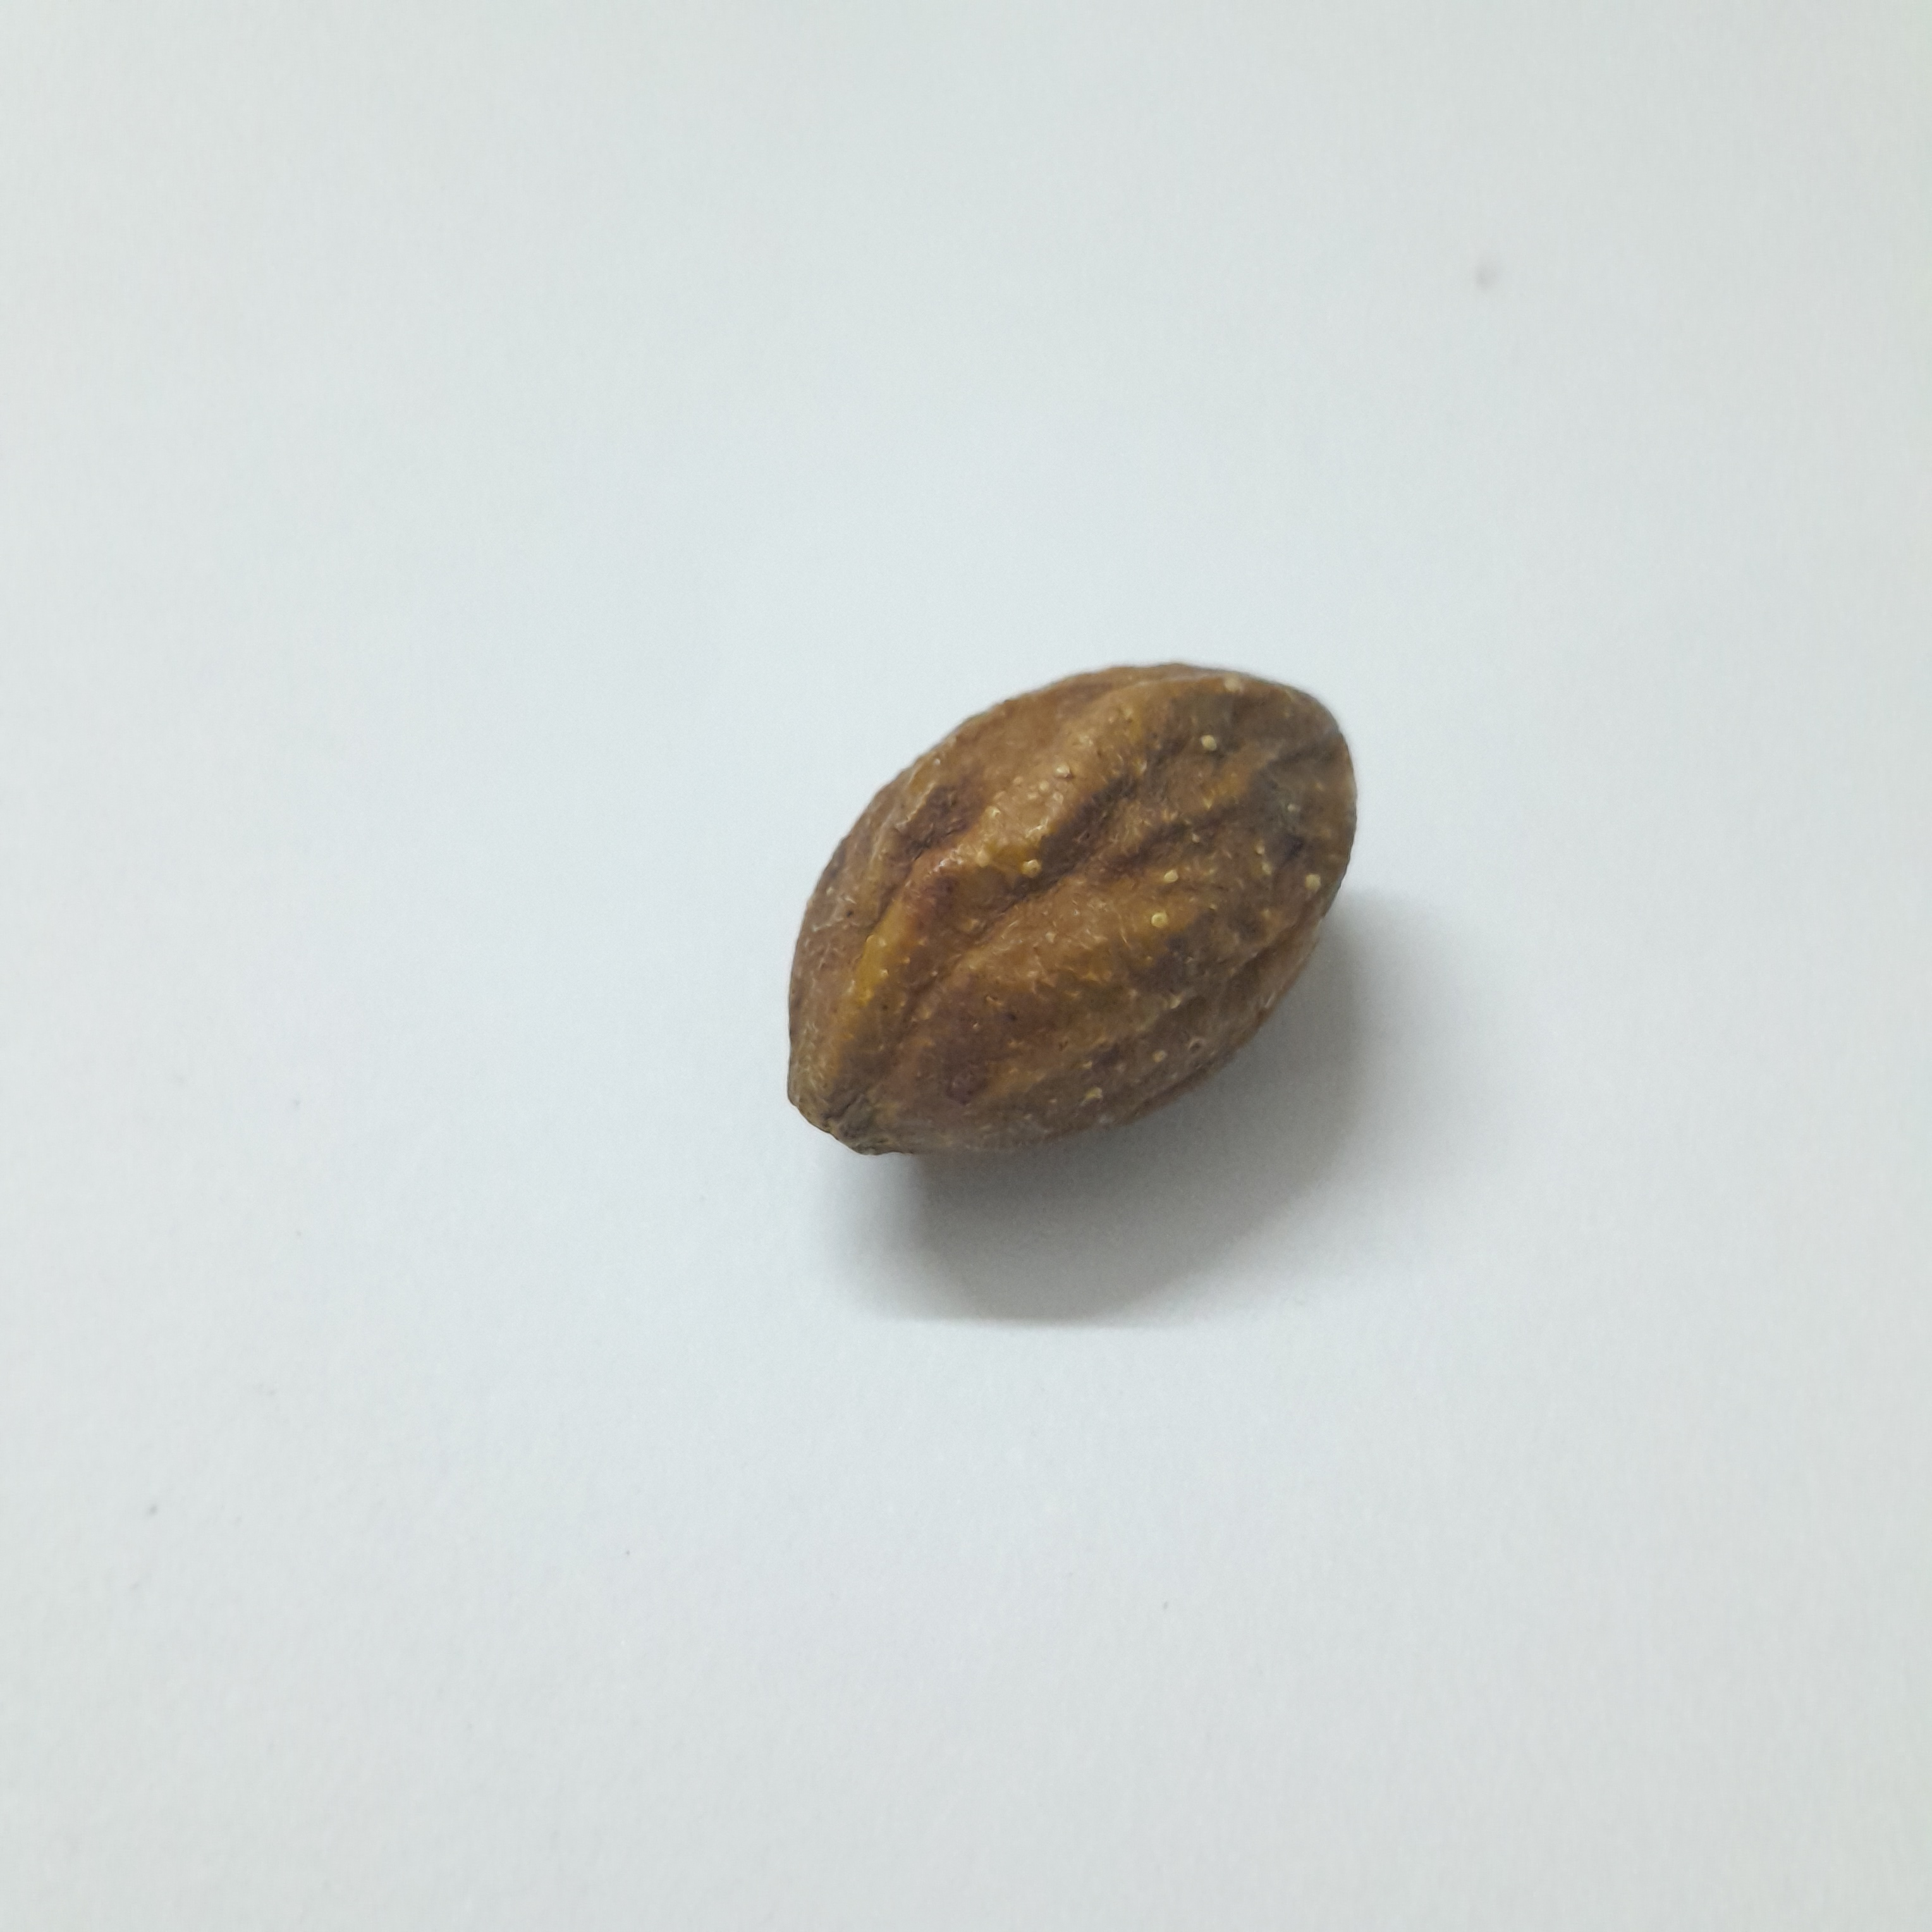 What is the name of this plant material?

hirdaa
